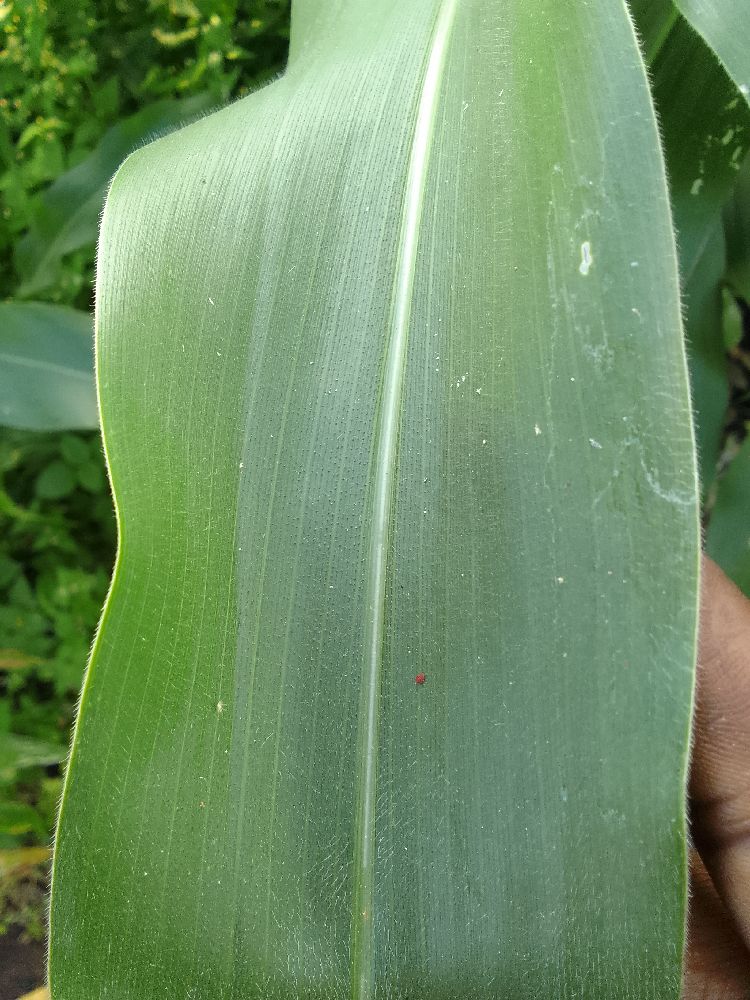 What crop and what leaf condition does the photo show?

maize, healthy
